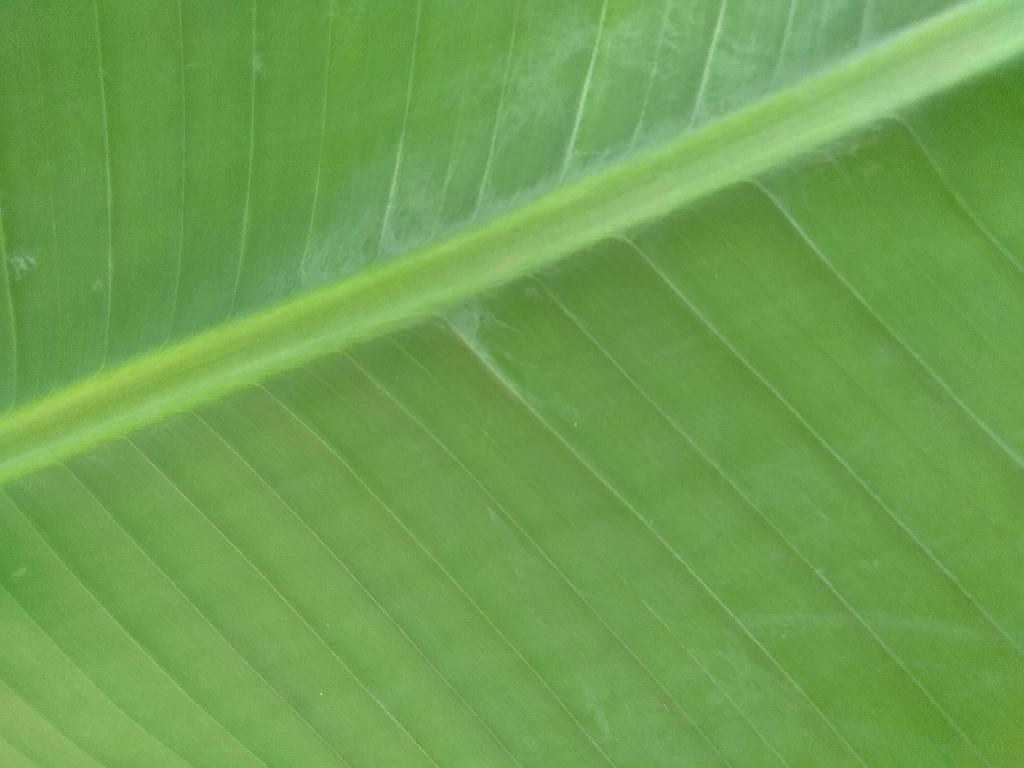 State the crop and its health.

banana, healthy
